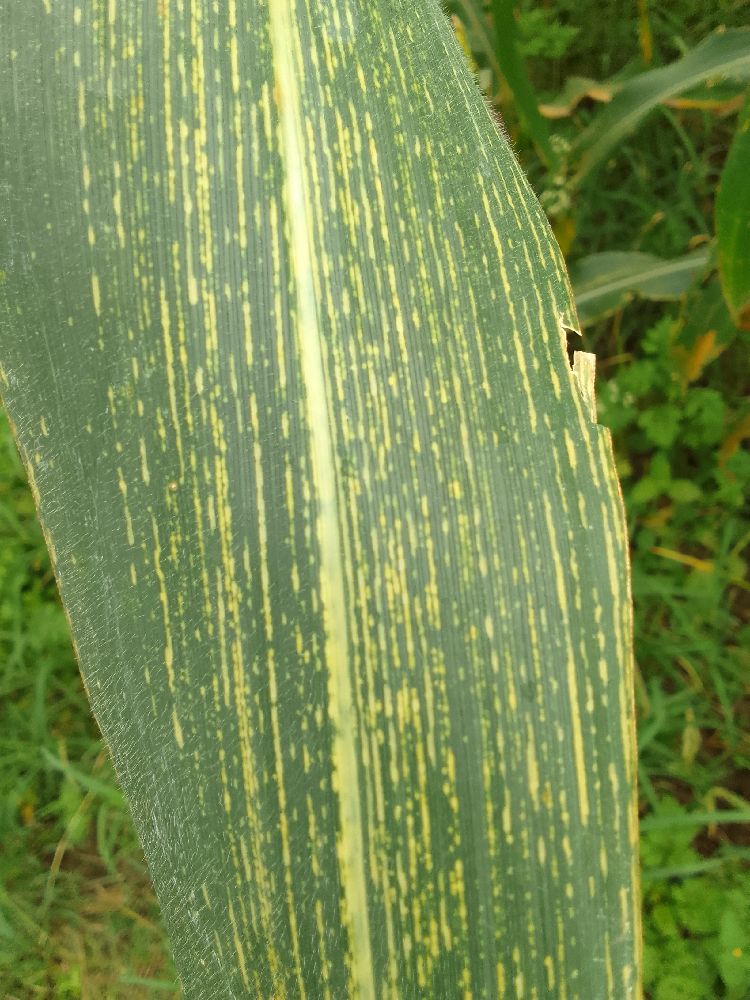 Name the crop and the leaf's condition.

maize, maize streak virus
